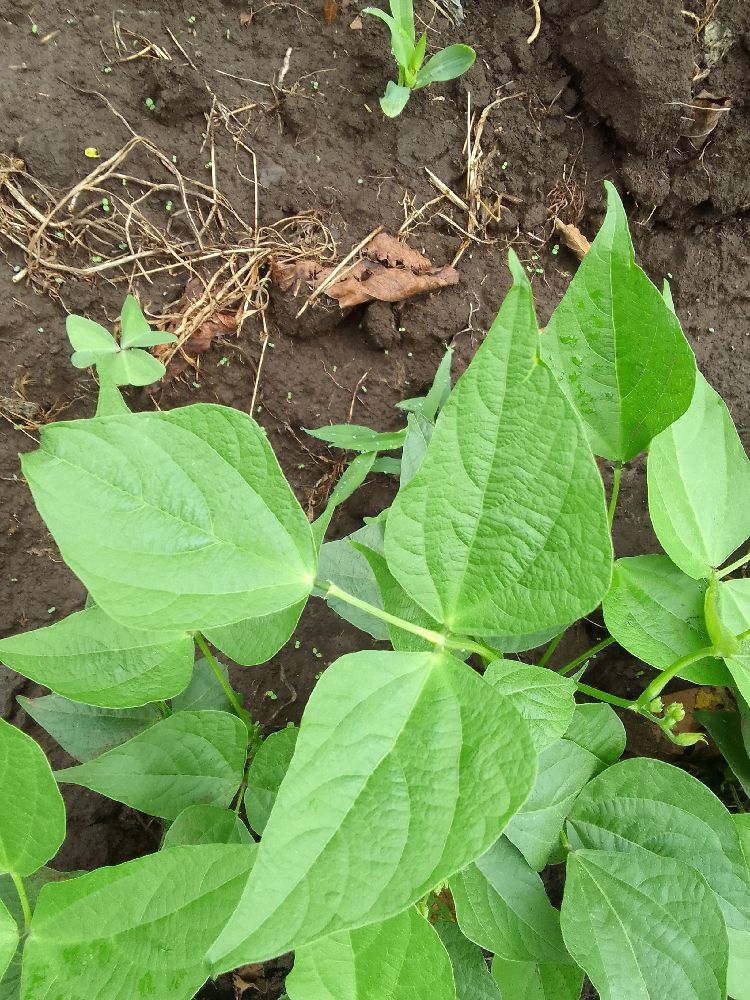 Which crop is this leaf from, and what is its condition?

common bean, healthy
